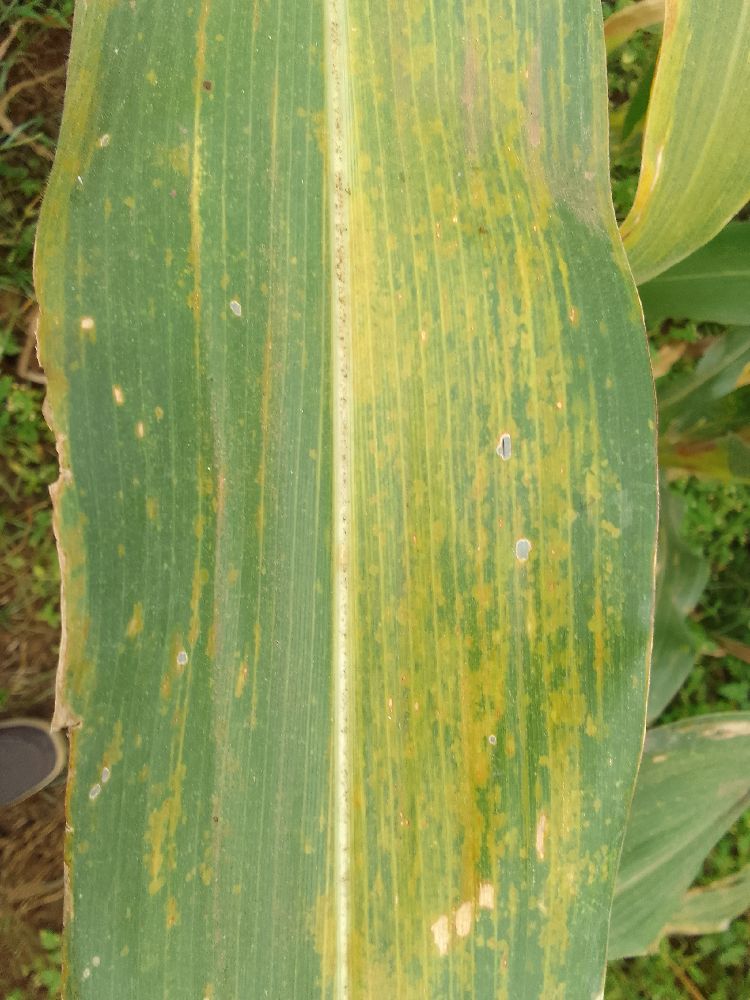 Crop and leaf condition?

maize, maize lethal necrosis
